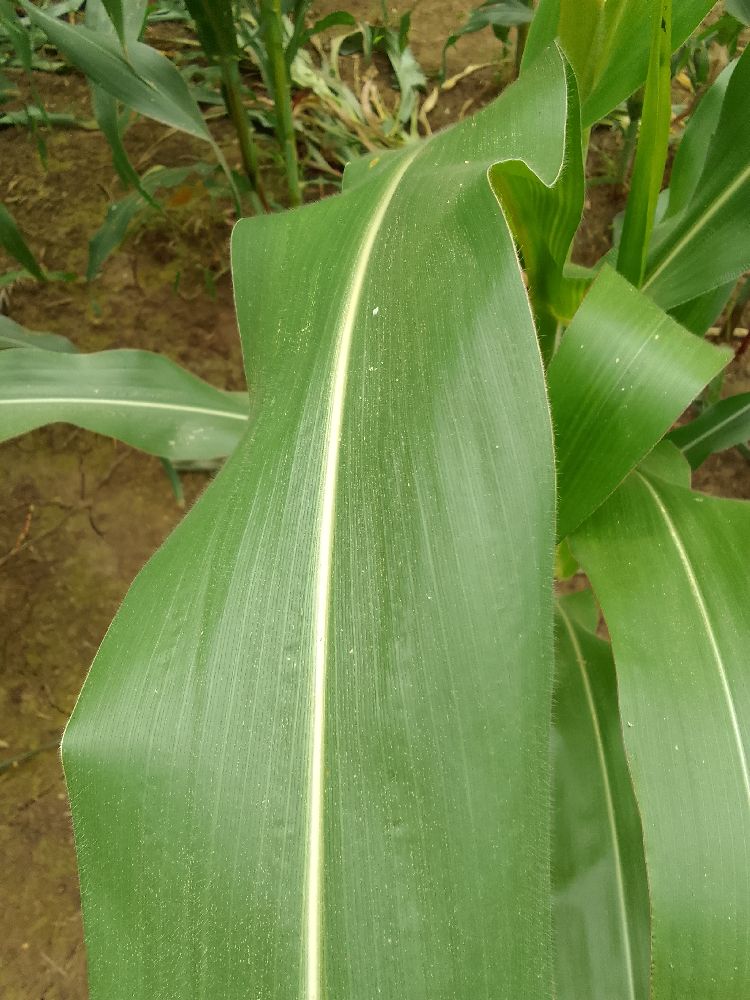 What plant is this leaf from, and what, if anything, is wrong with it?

maize, healthy
